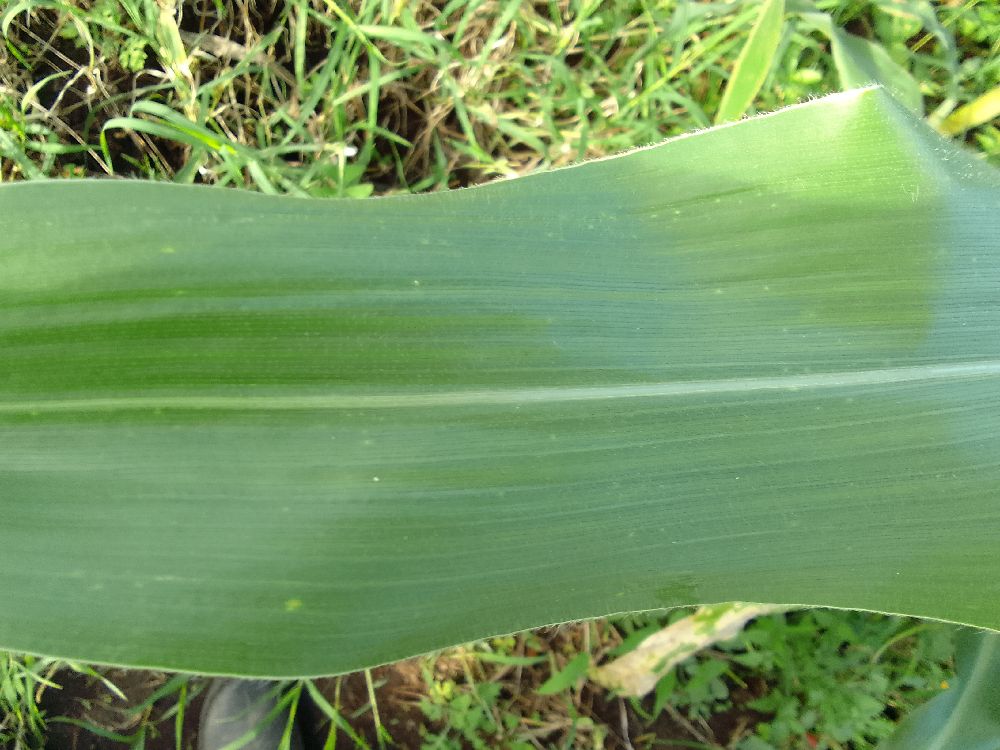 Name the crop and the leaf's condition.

maize, healthy
